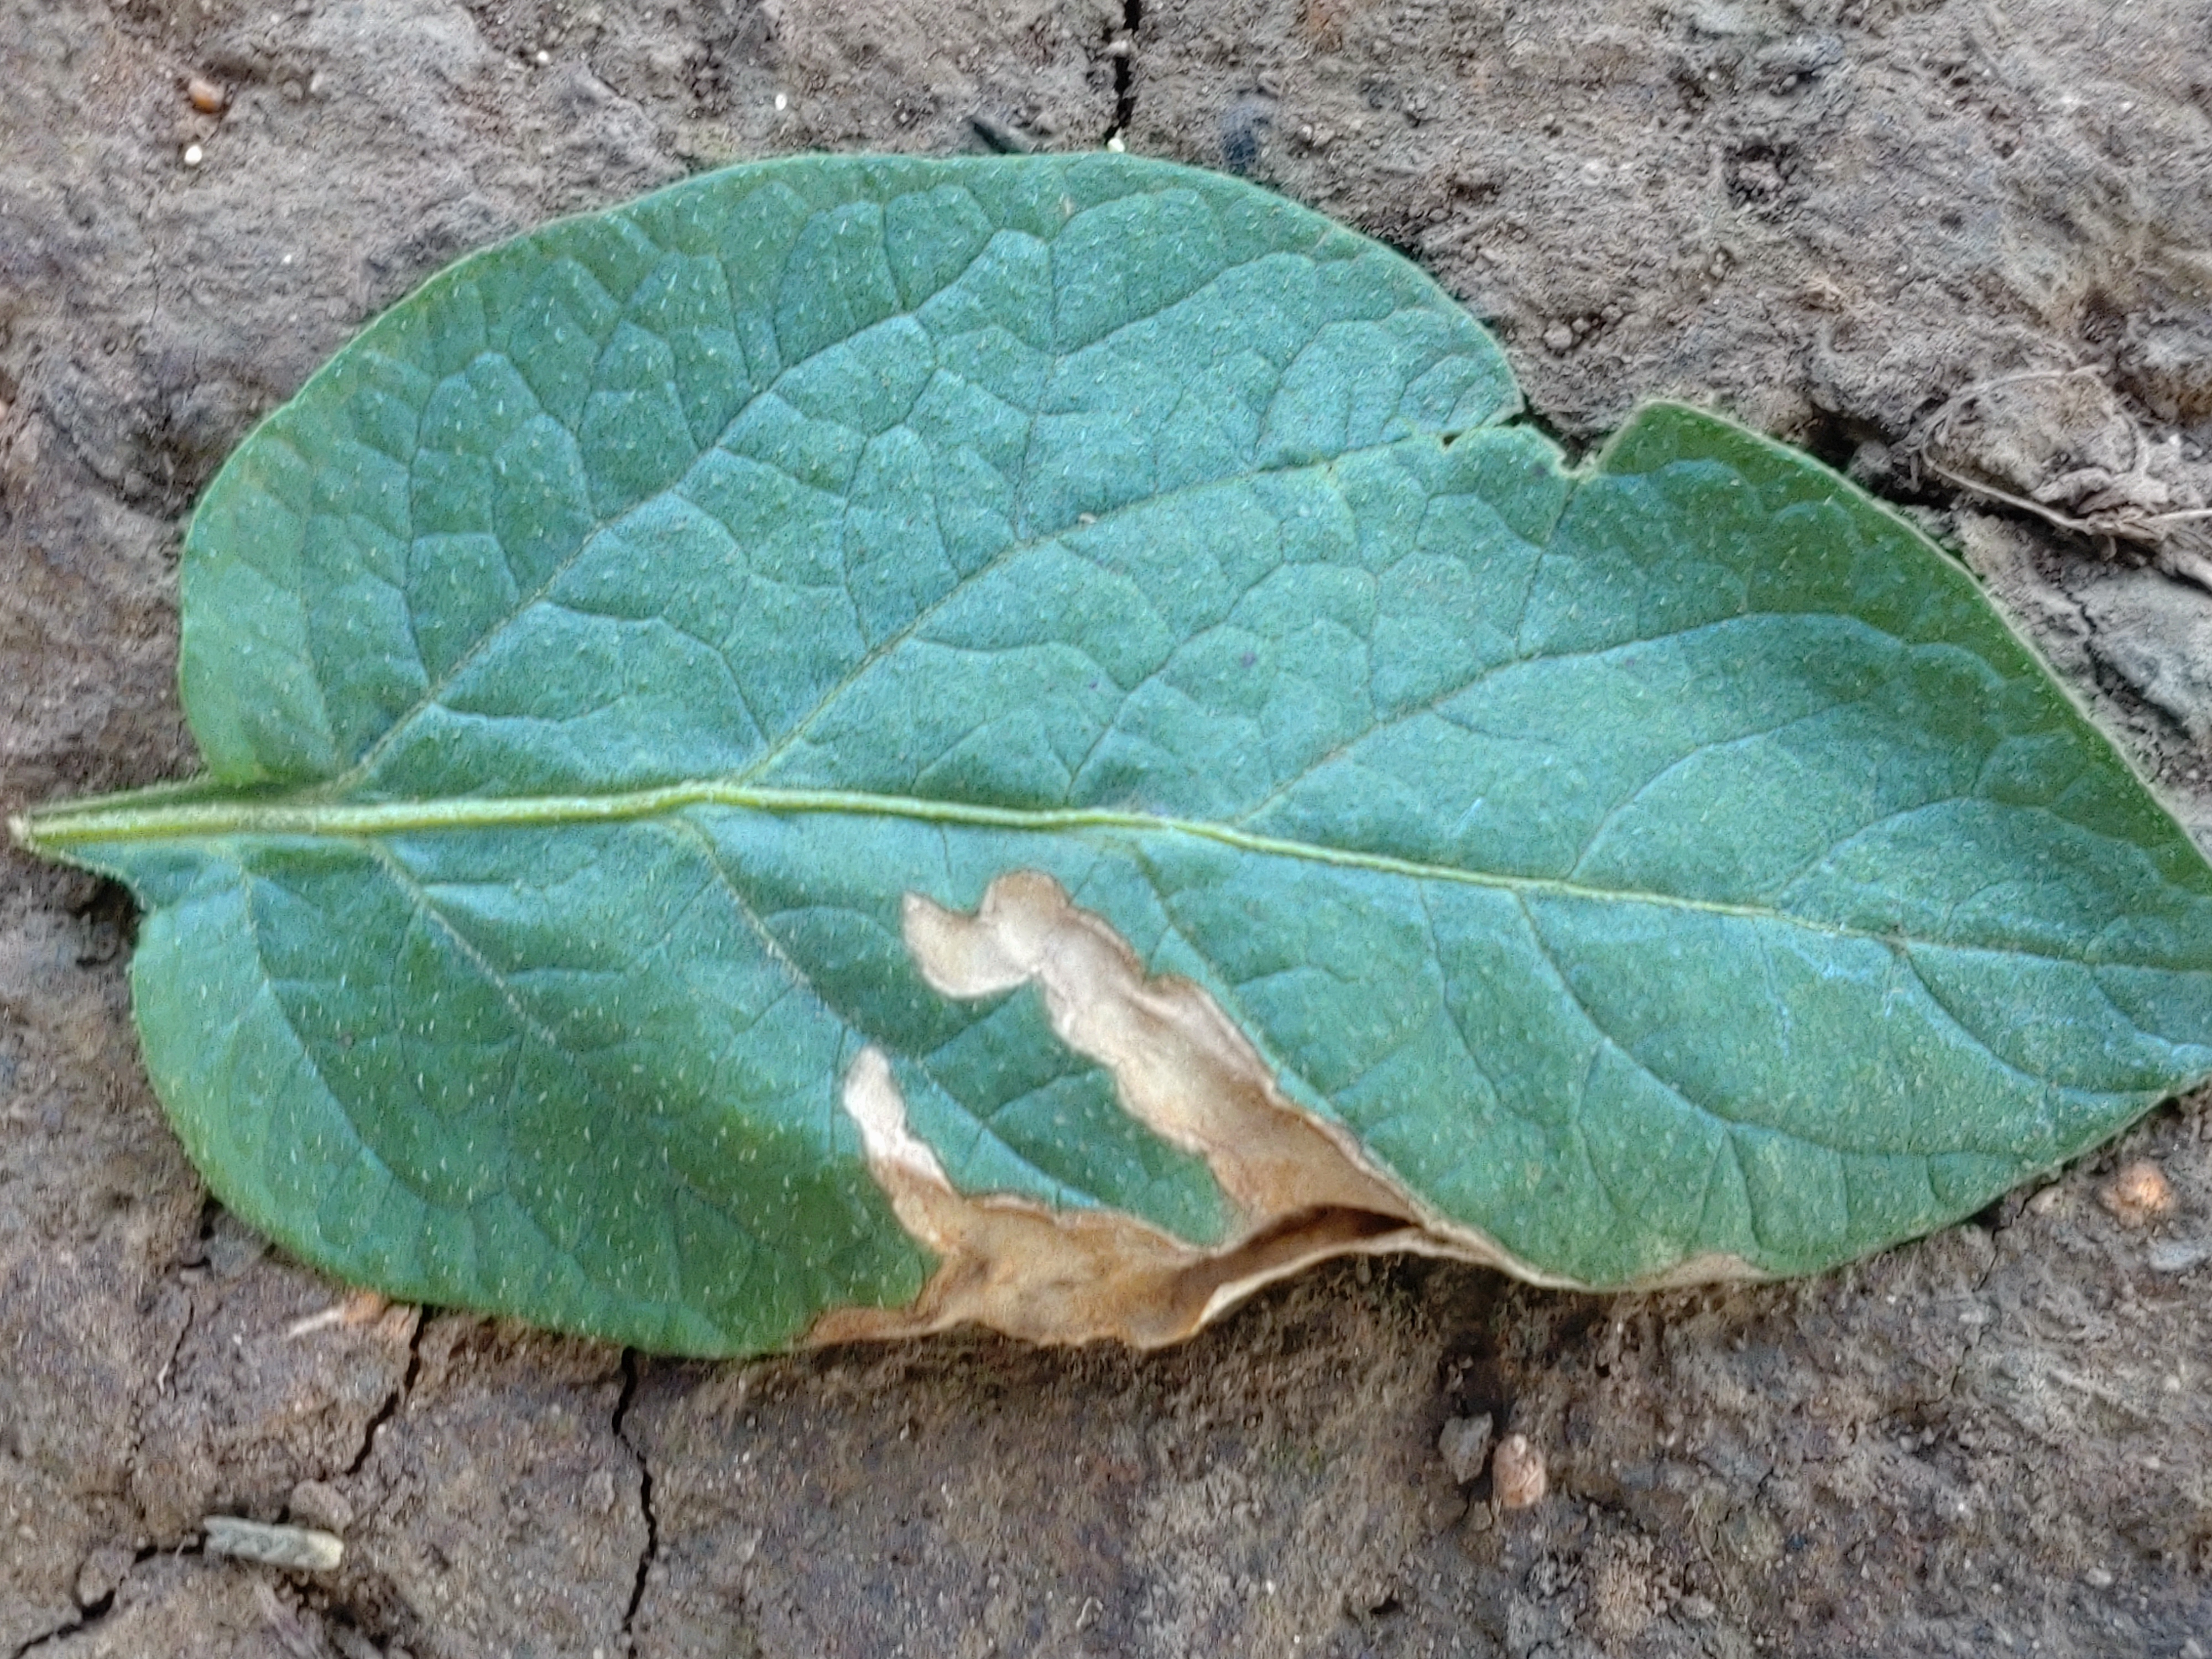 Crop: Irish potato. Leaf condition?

early blight
